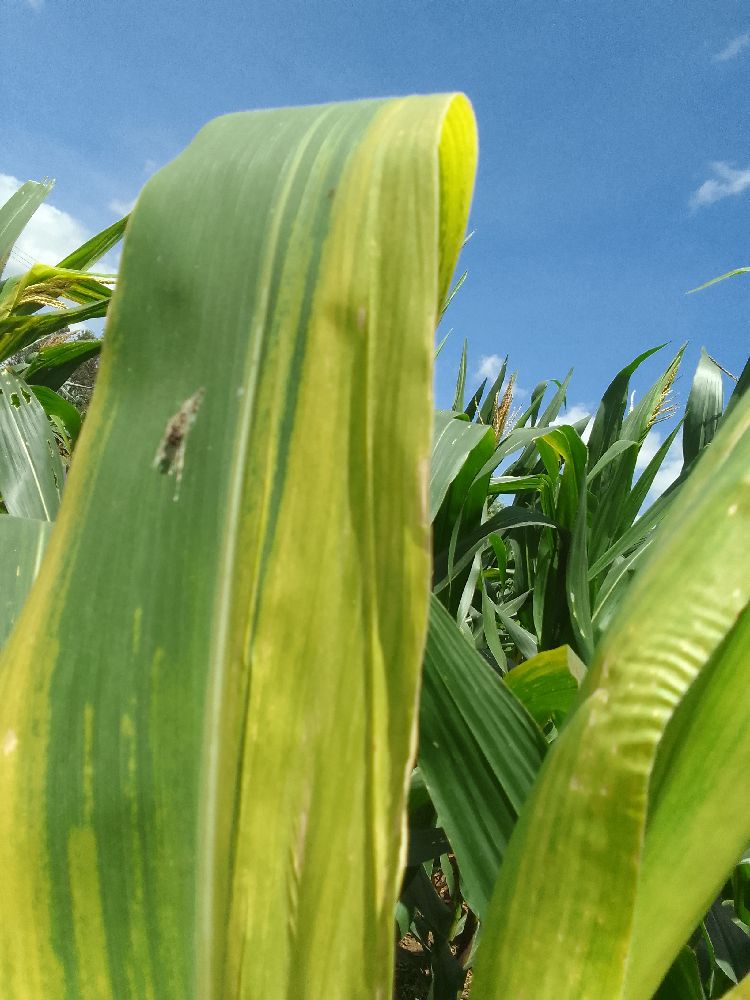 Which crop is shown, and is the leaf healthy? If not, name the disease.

maize, maize lethal necrosis
